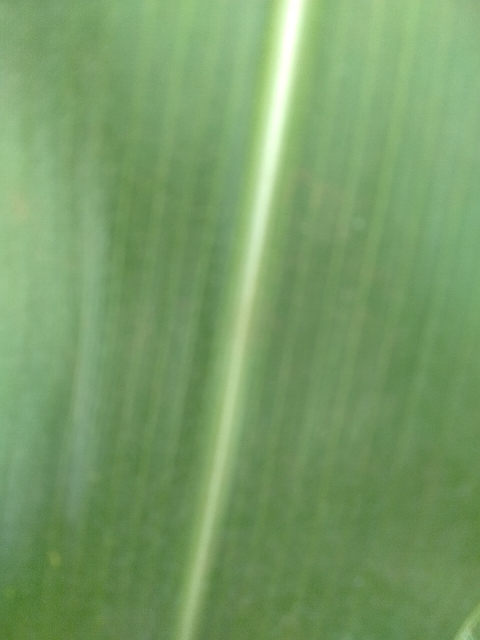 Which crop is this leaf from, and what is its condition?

maize, healthy
